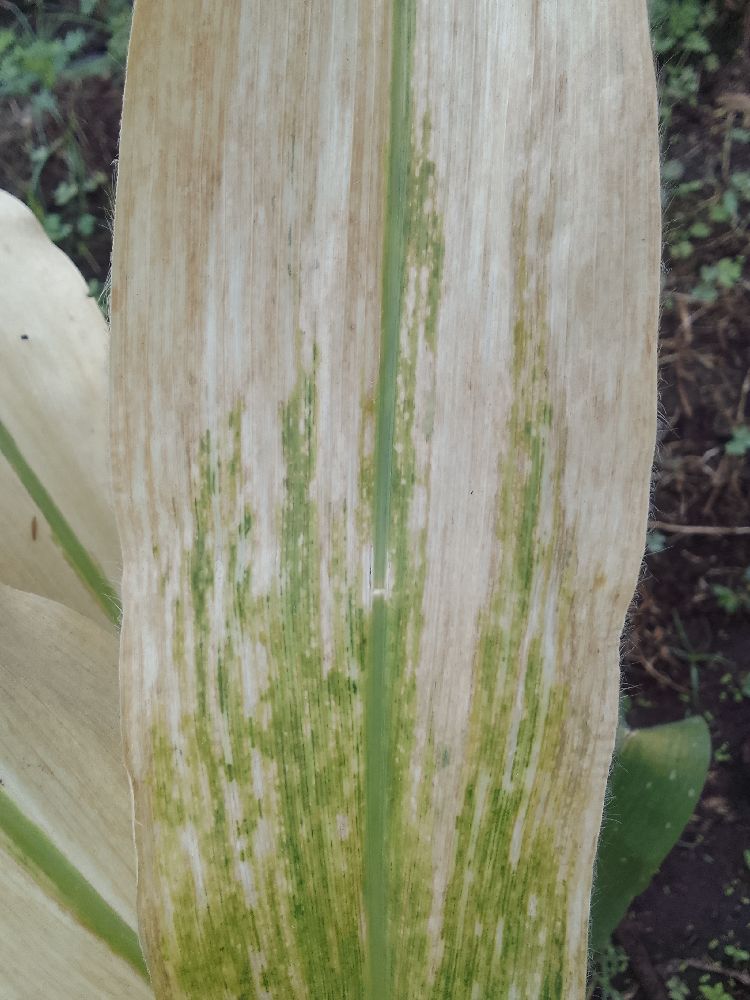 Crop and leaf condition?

maize, maize lethal necrosis
